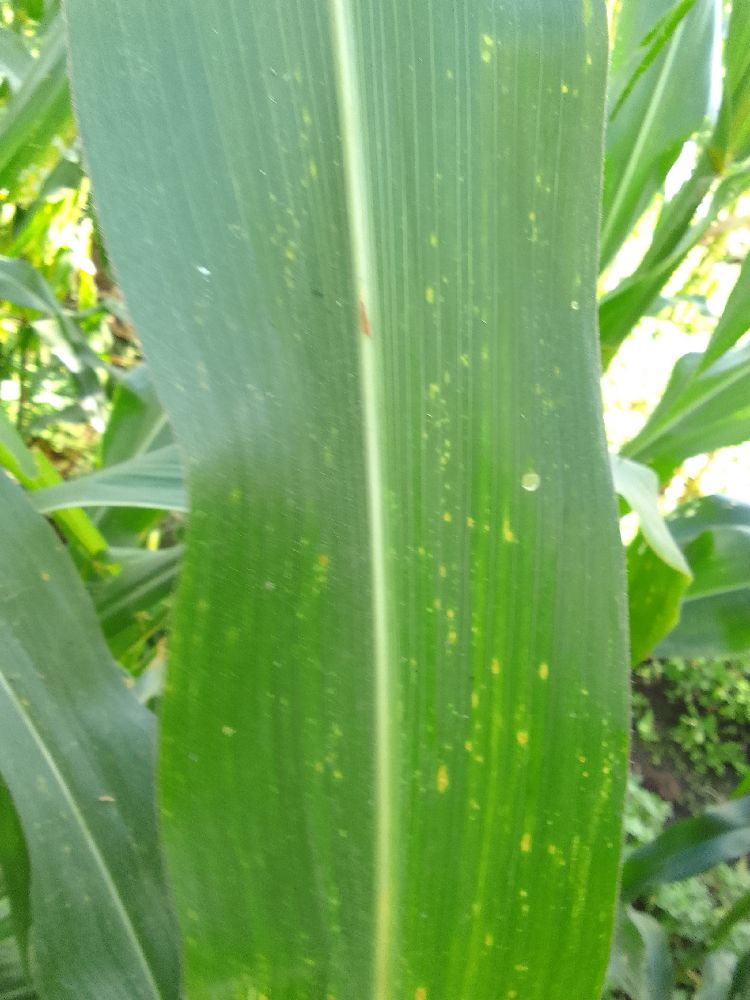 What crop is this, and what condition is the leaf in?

maize, maize lethal necrosis
